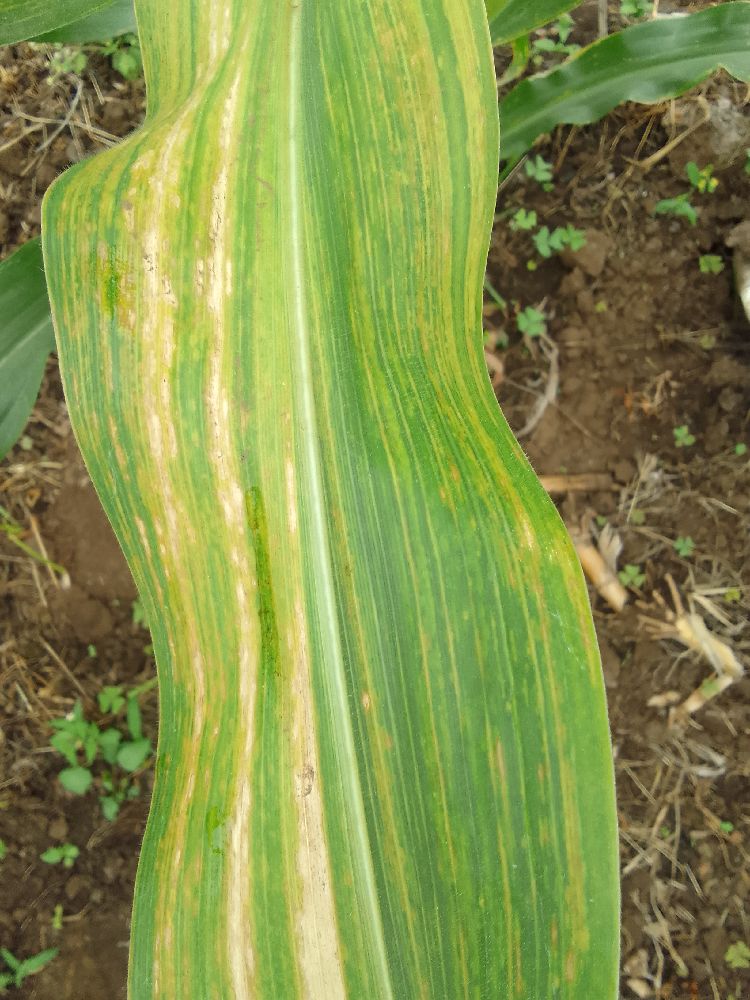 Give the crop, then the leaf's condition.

maize, maize lethal necrosis
